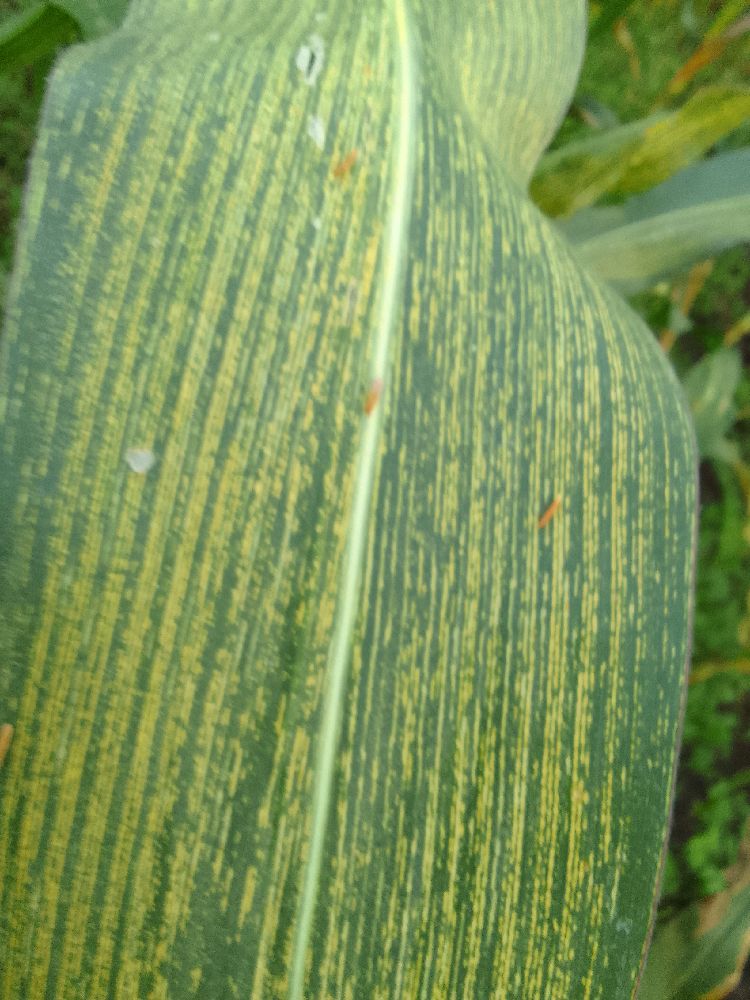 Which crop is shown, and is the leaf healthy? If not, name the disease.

maize, maize streak virus
